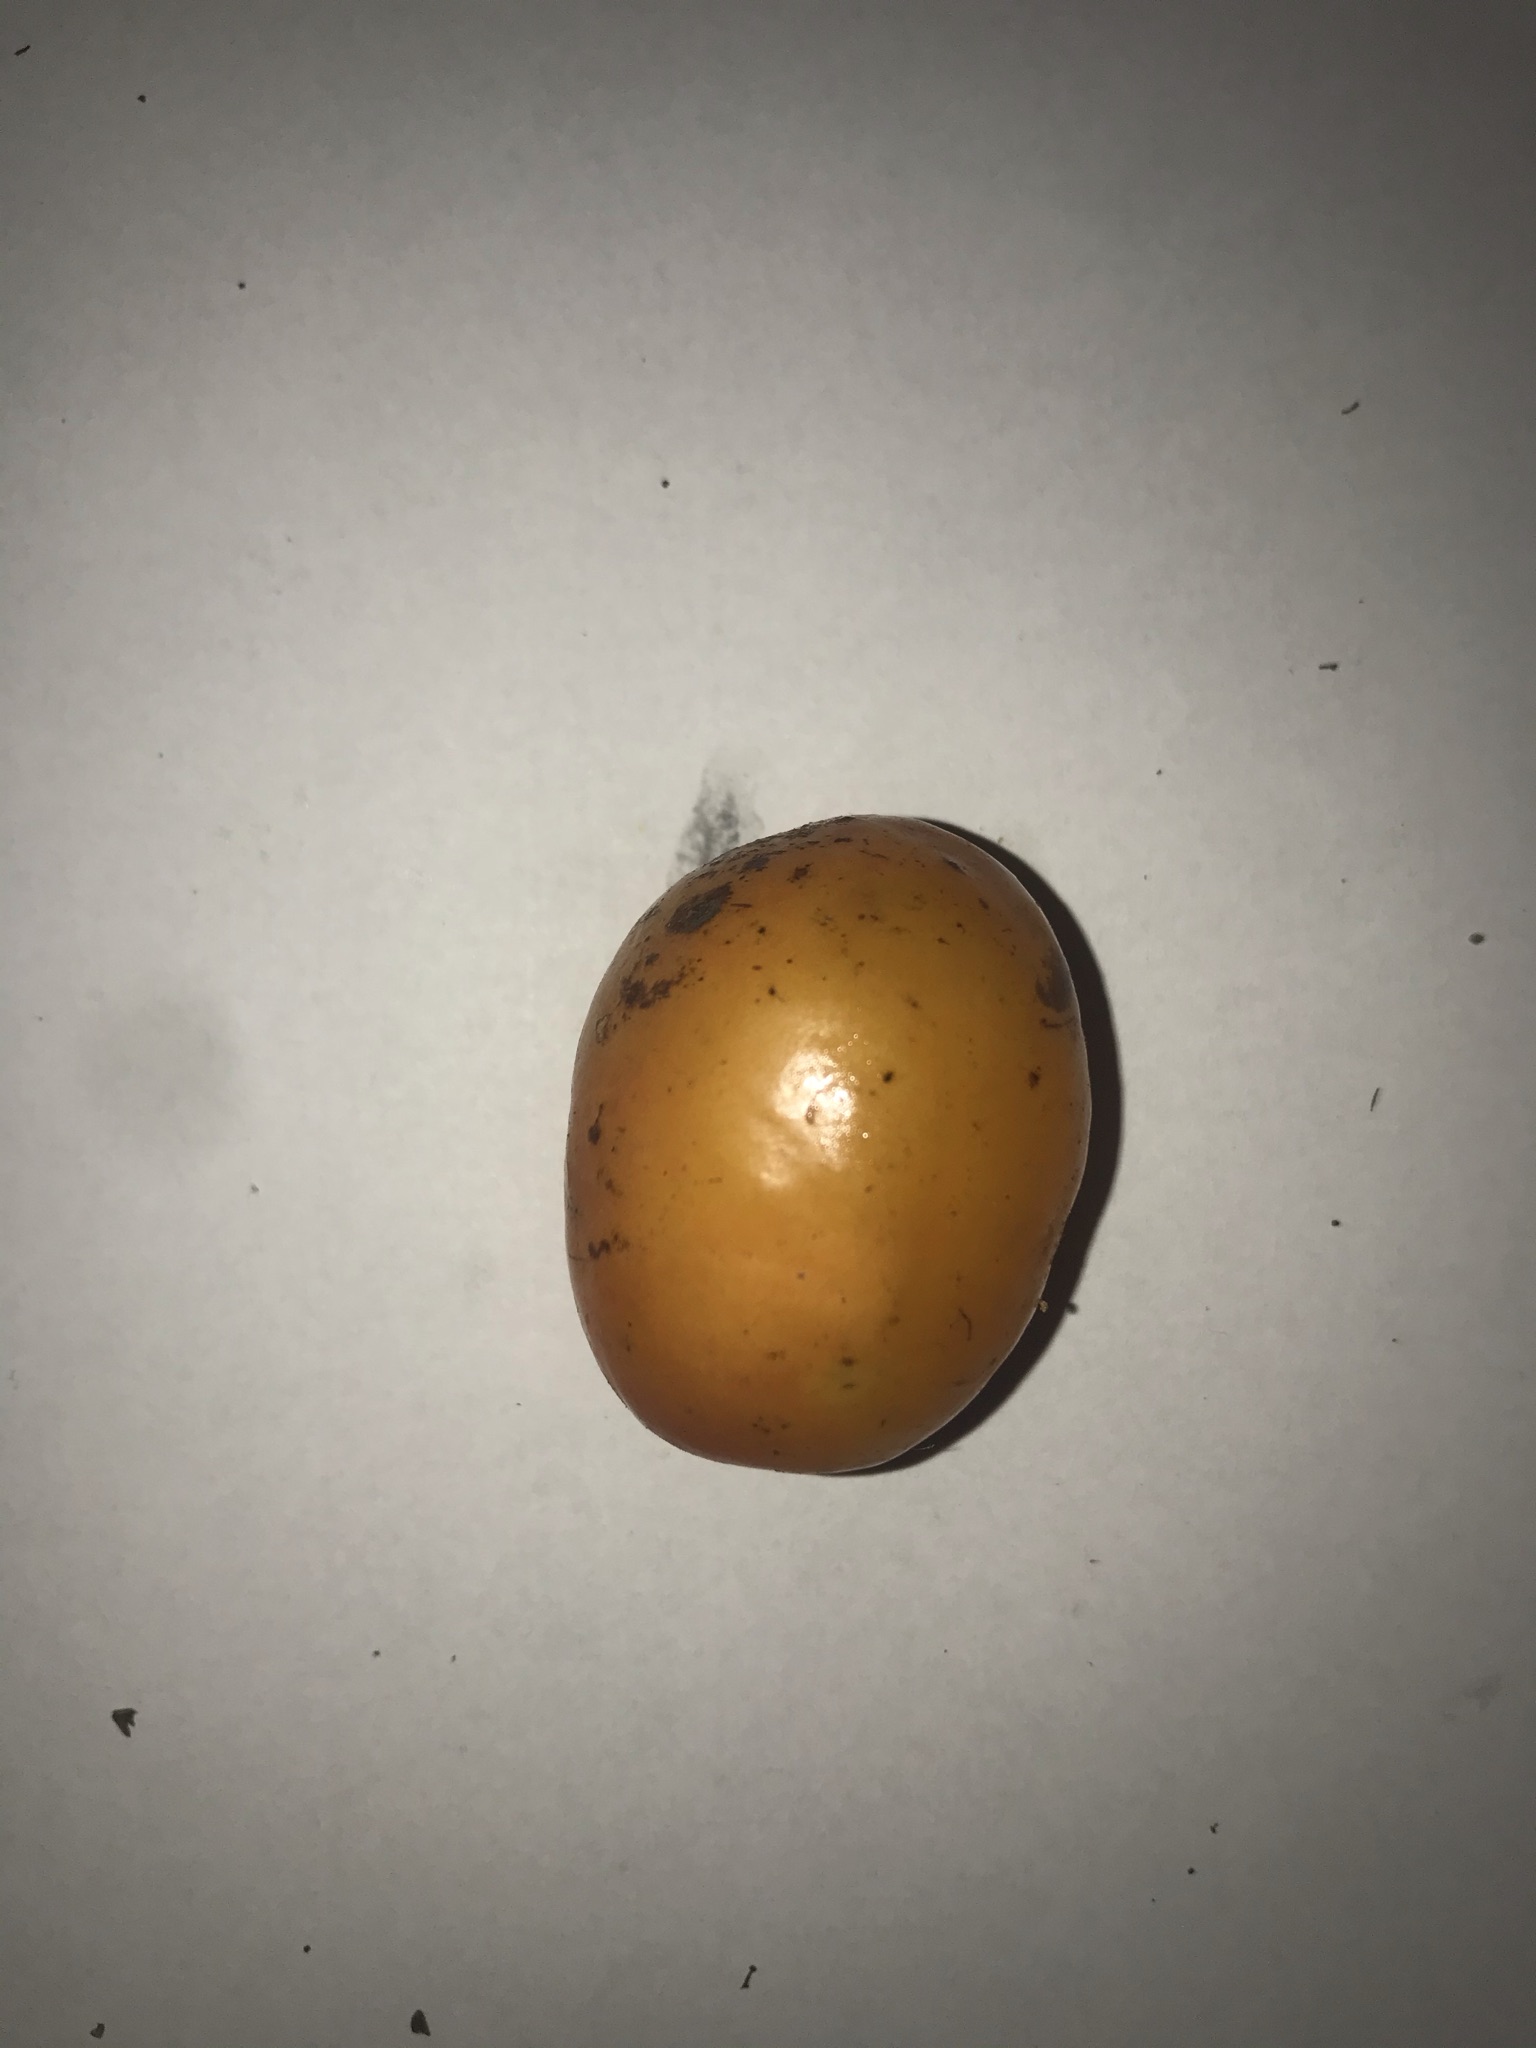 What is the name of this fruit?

siriguela
